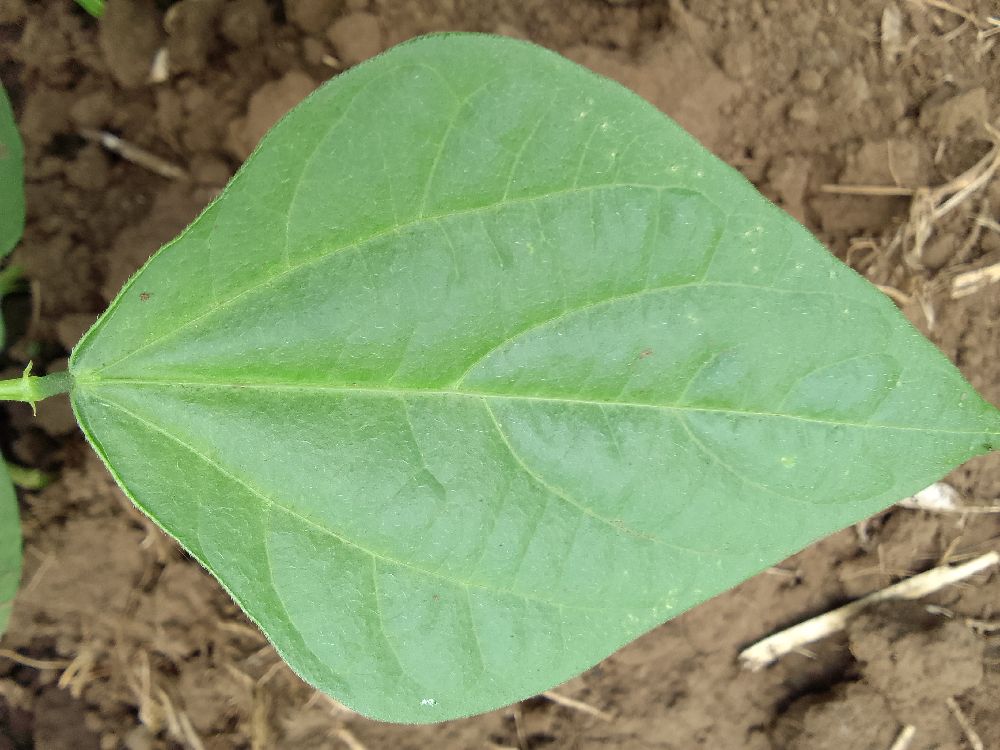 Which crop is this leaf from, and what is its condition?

common bean, healthy
